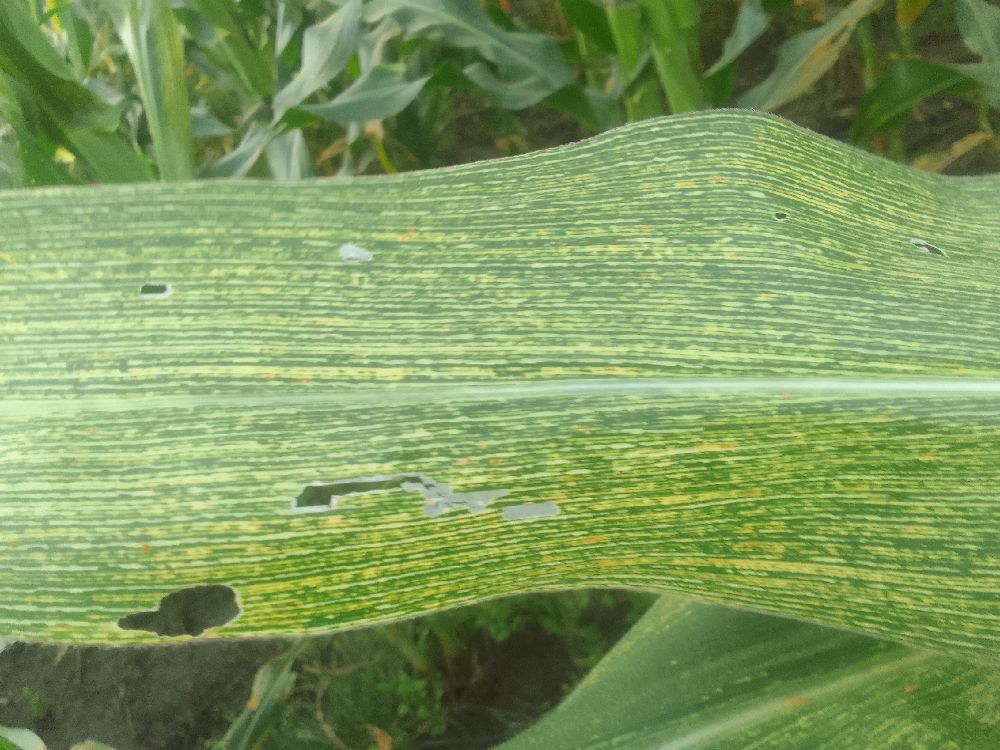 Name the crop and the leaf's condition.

maize, maize streak virus
